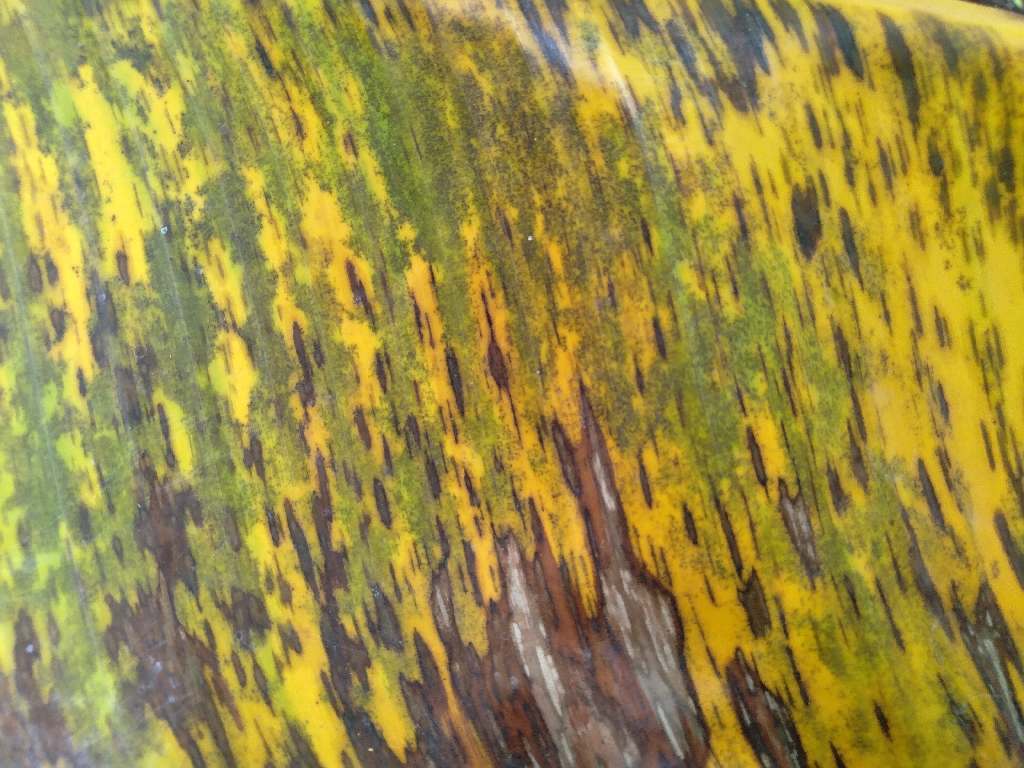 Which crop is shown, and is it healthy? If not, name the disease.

banana, black sigatoka
